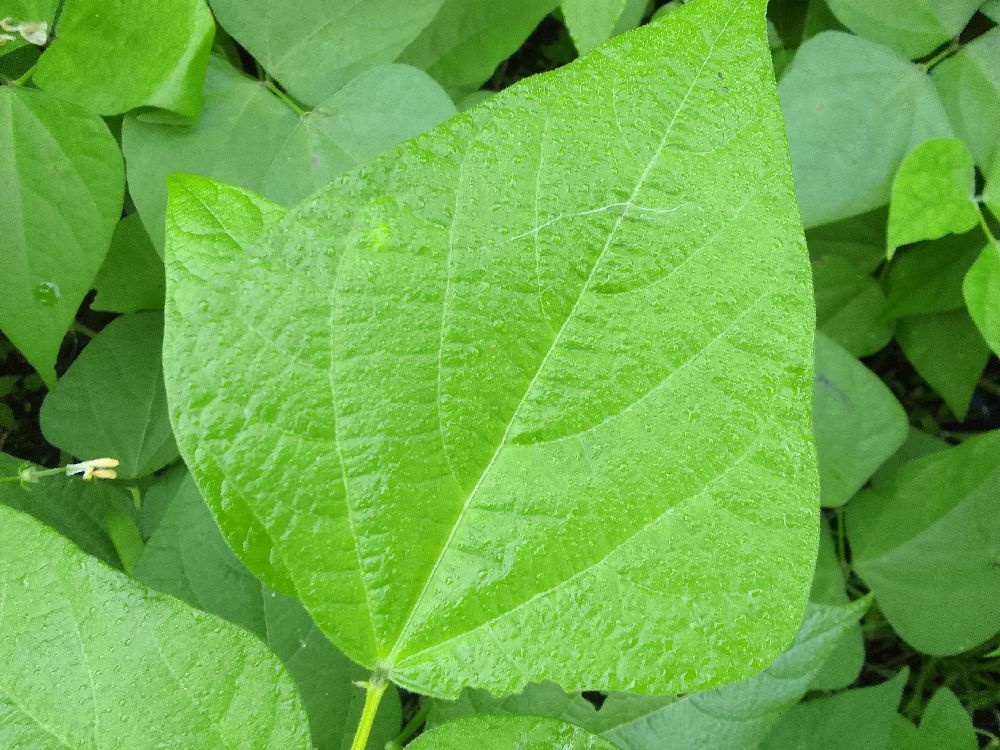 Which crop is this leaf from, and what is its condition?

common bean, healthy
